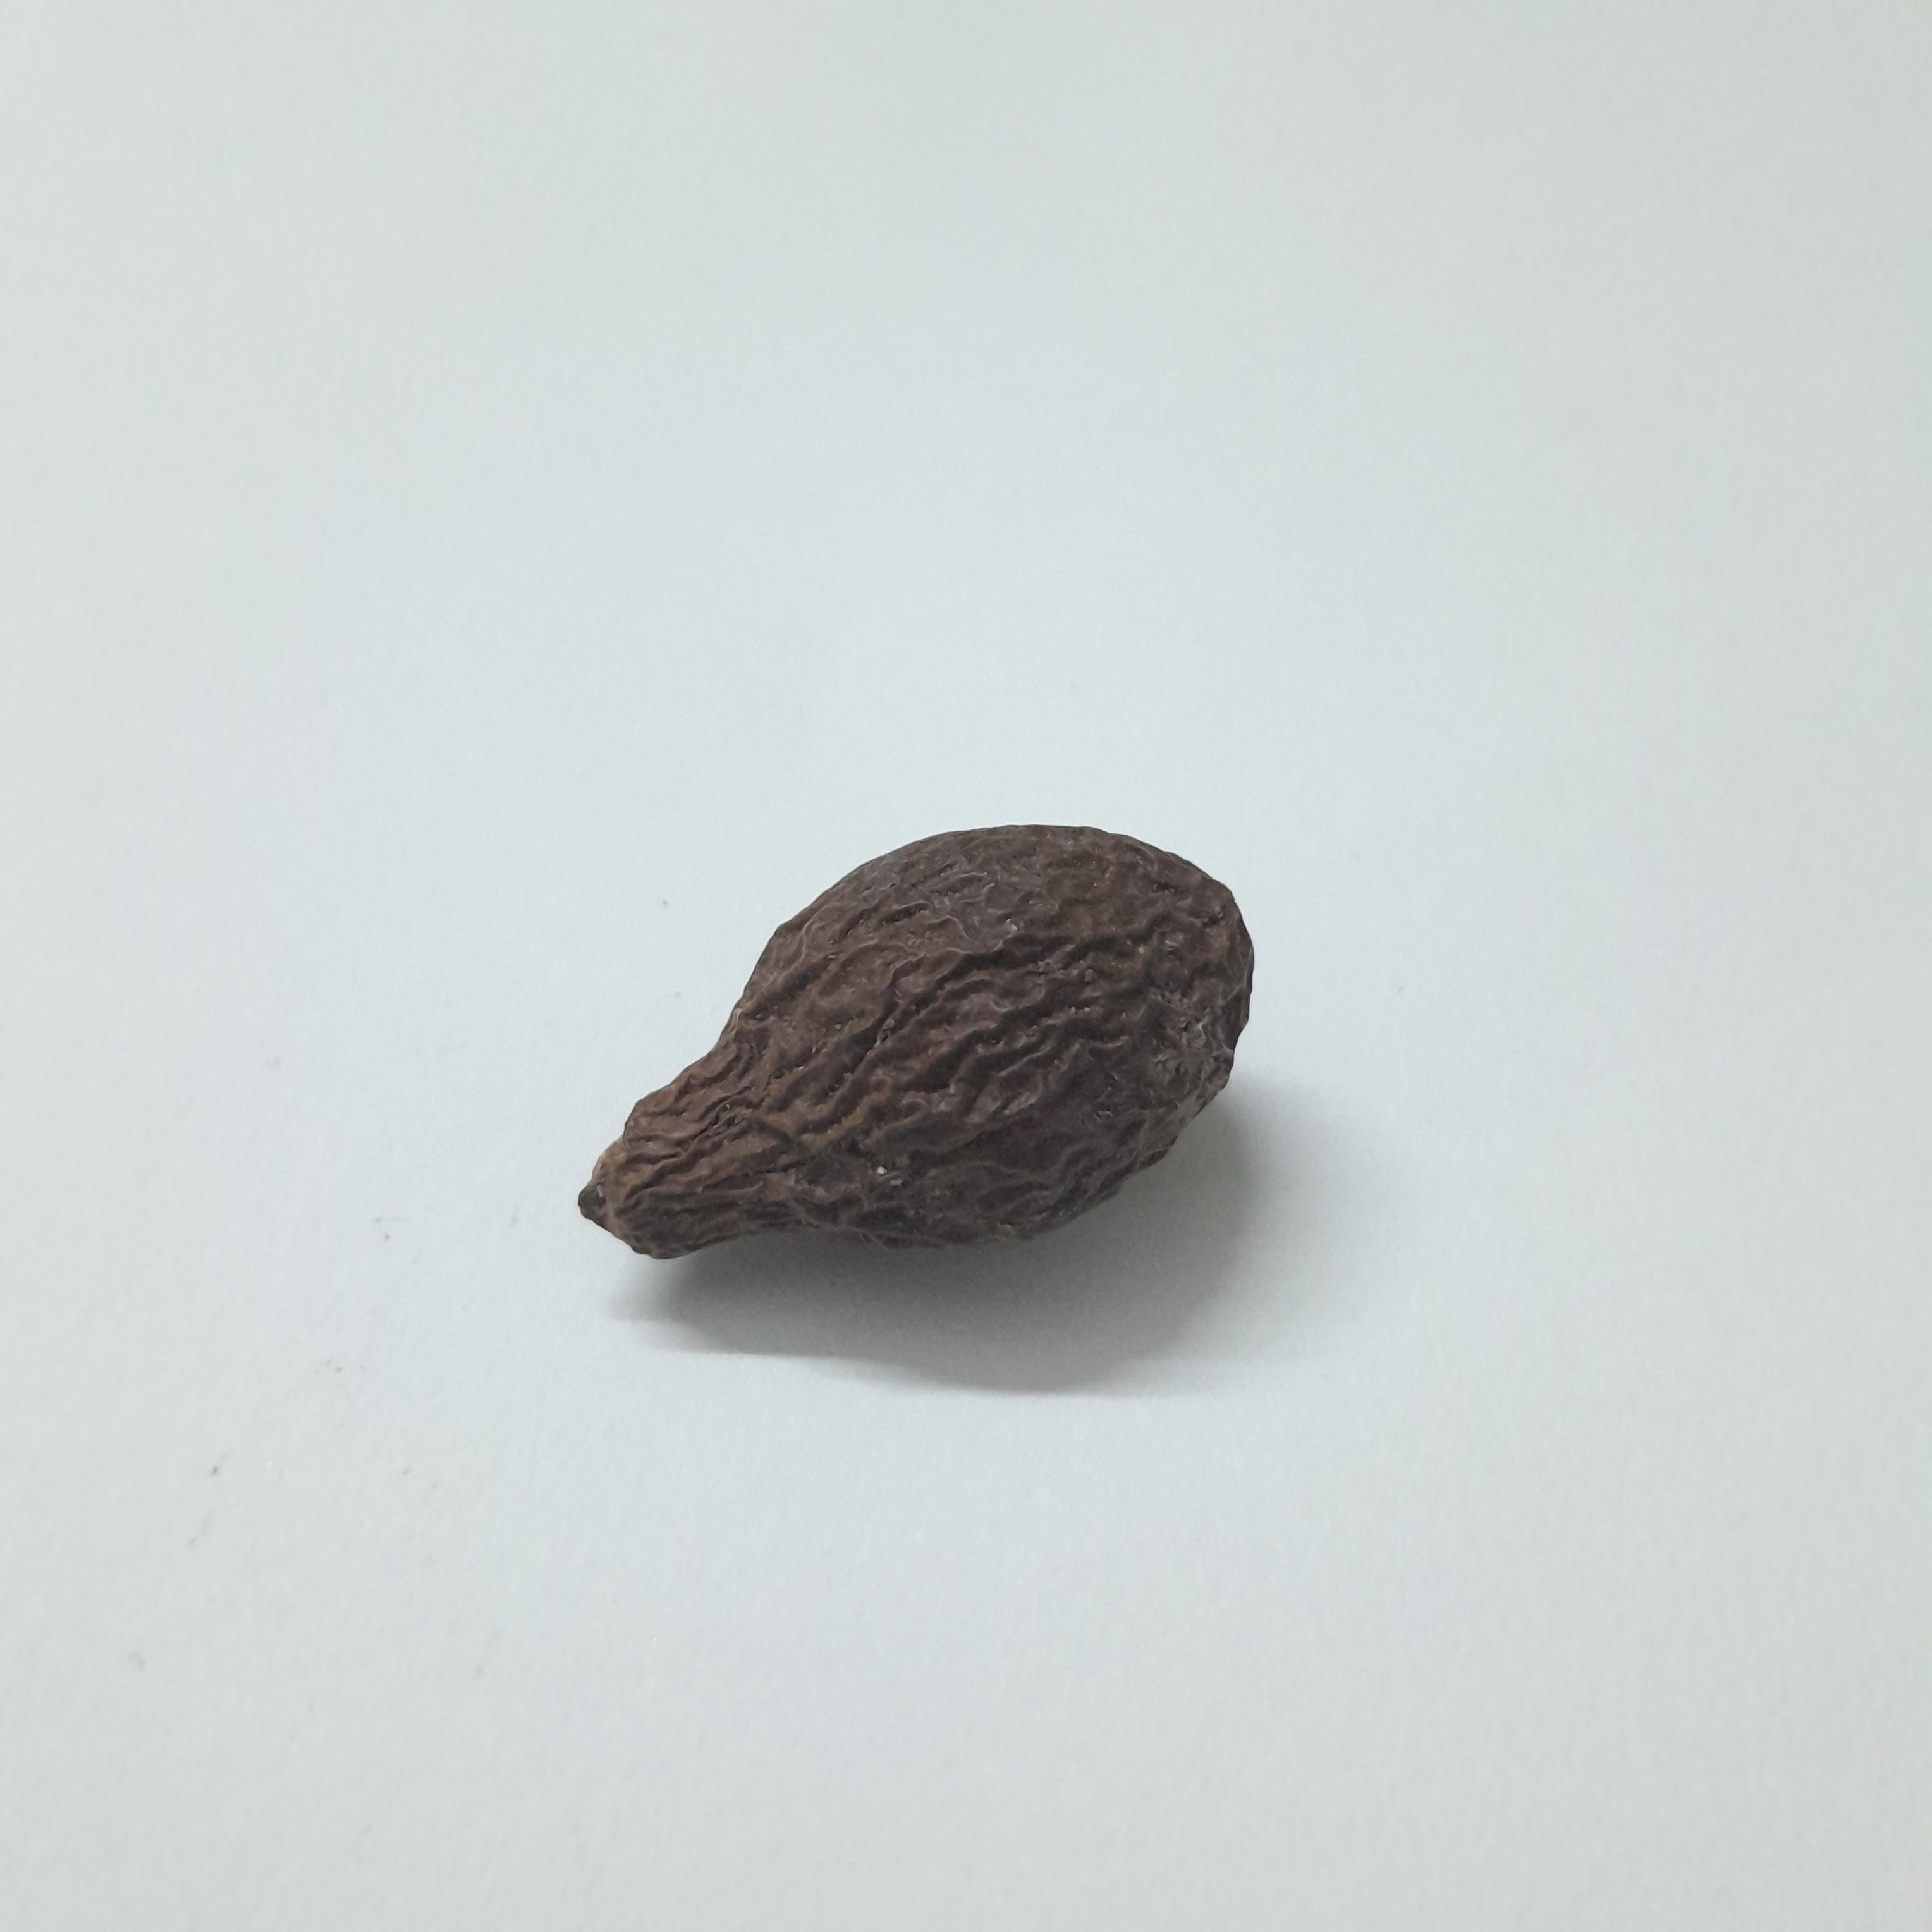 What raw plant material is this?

niranjanphal
